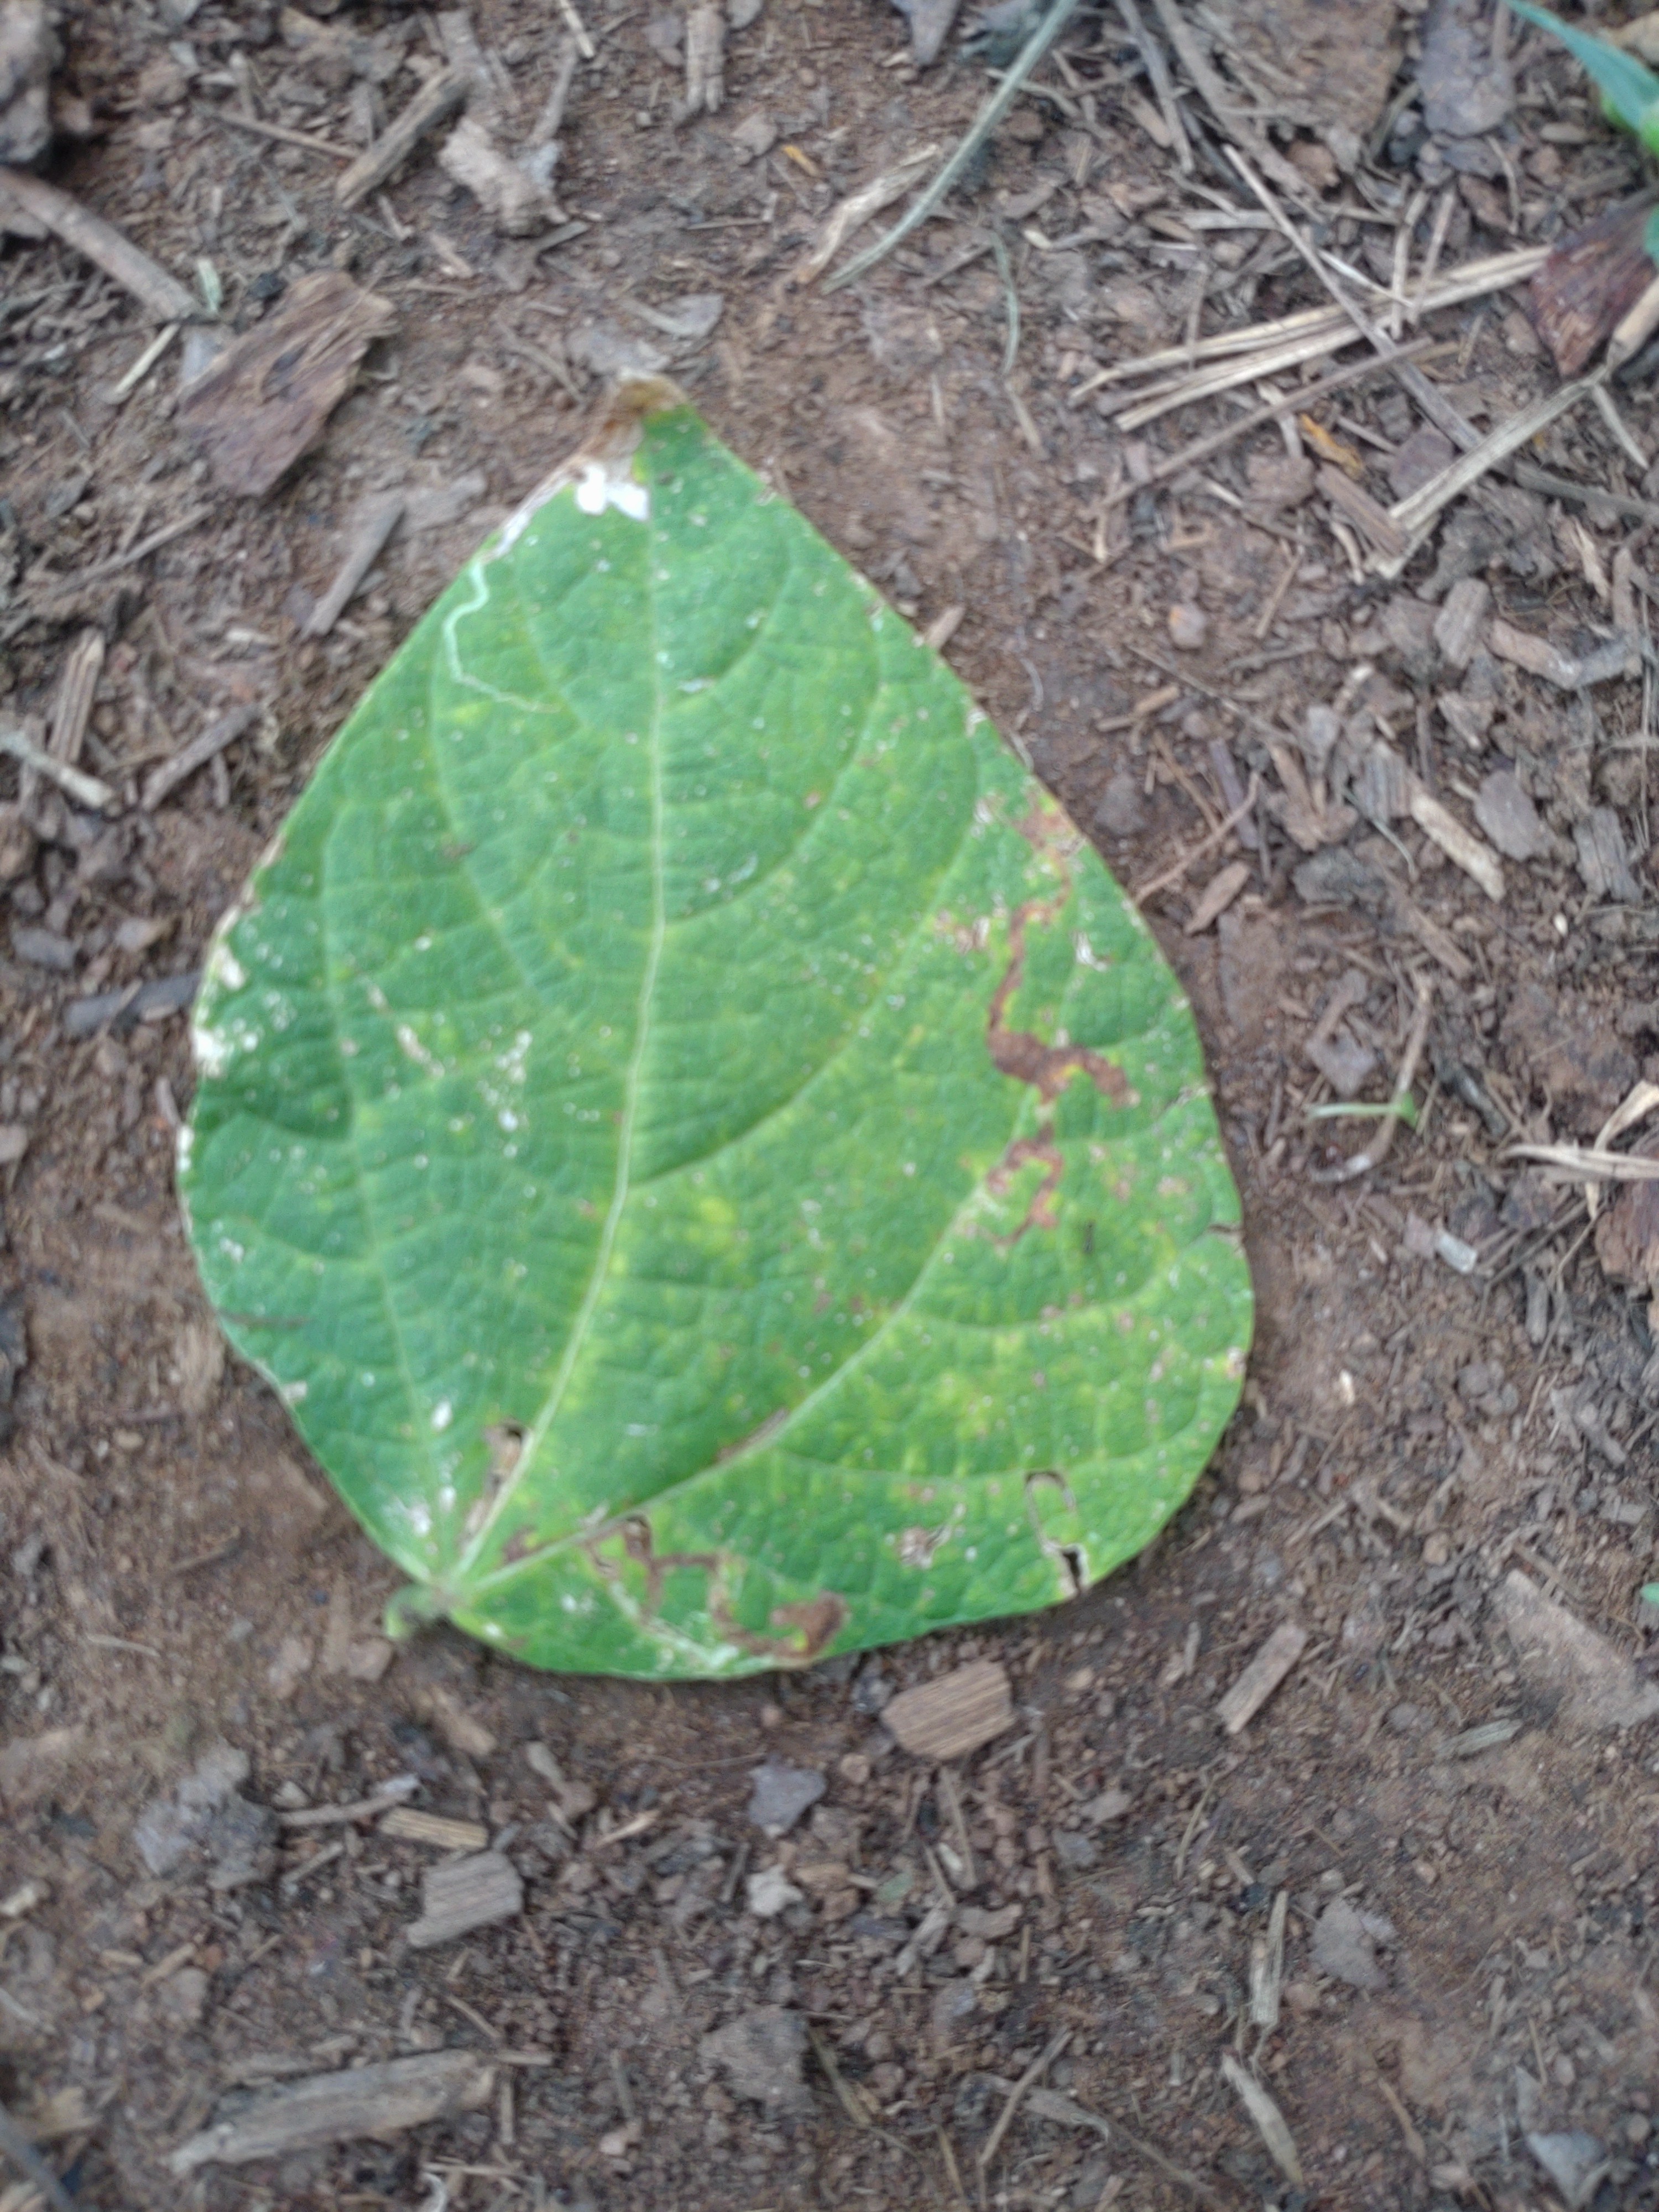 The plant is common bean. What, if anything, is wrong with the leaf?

anthracnose
